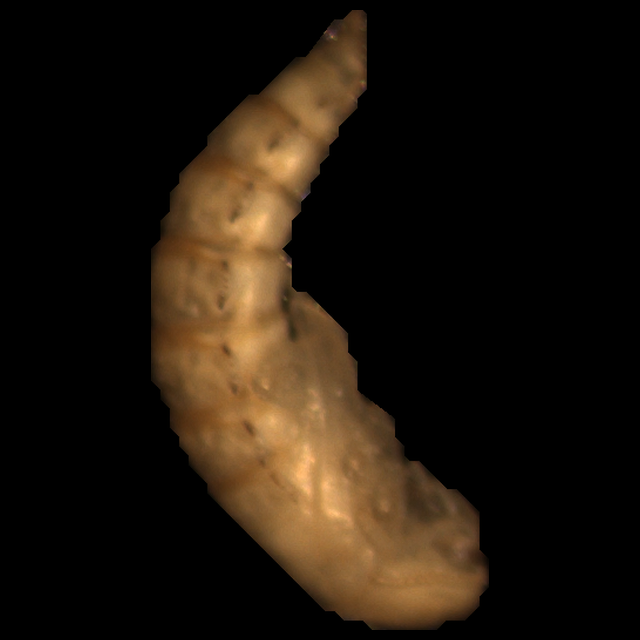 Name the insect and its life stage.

mealworm pupa
